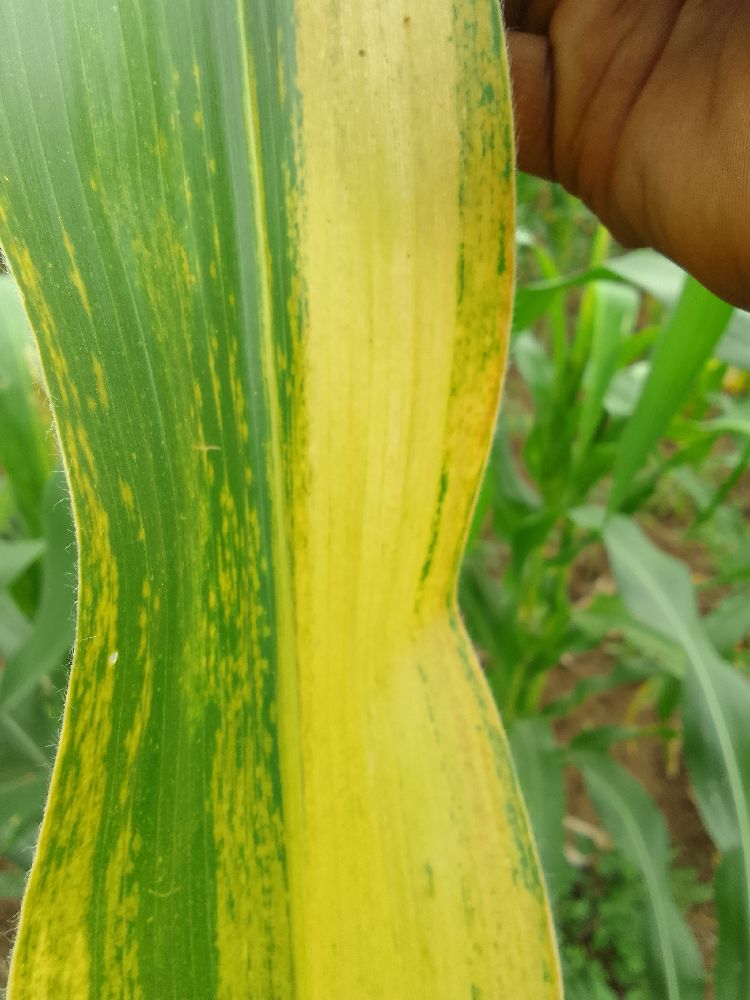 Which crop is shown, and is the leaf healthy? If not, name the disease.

maize, maize lethal necrosis
